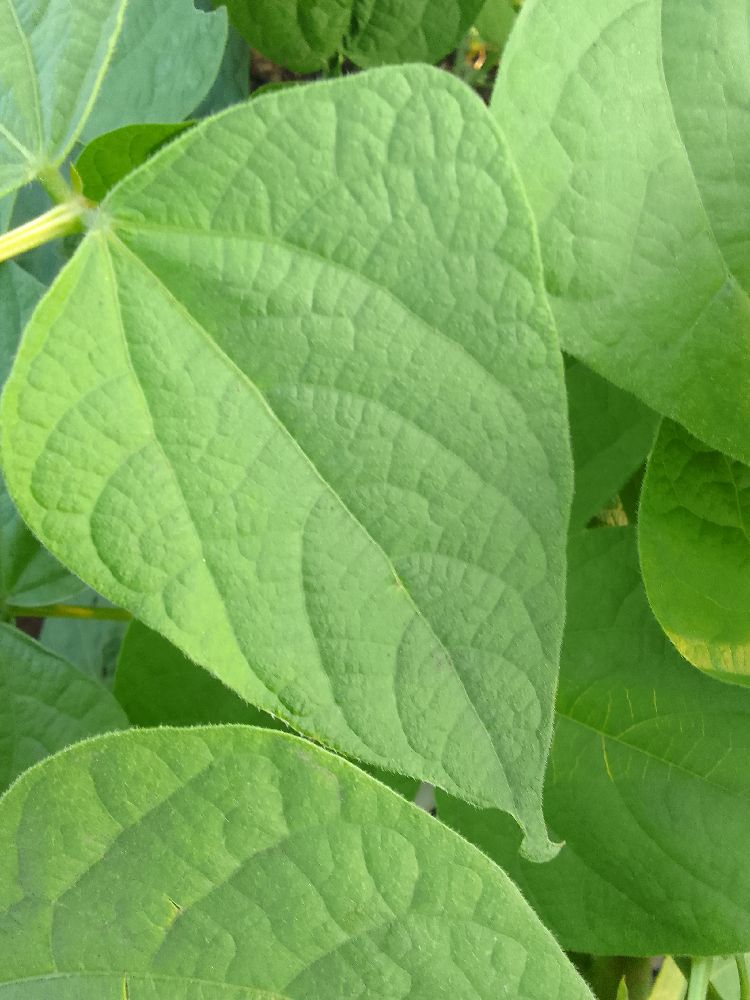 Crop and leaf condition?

common bean, healthy
